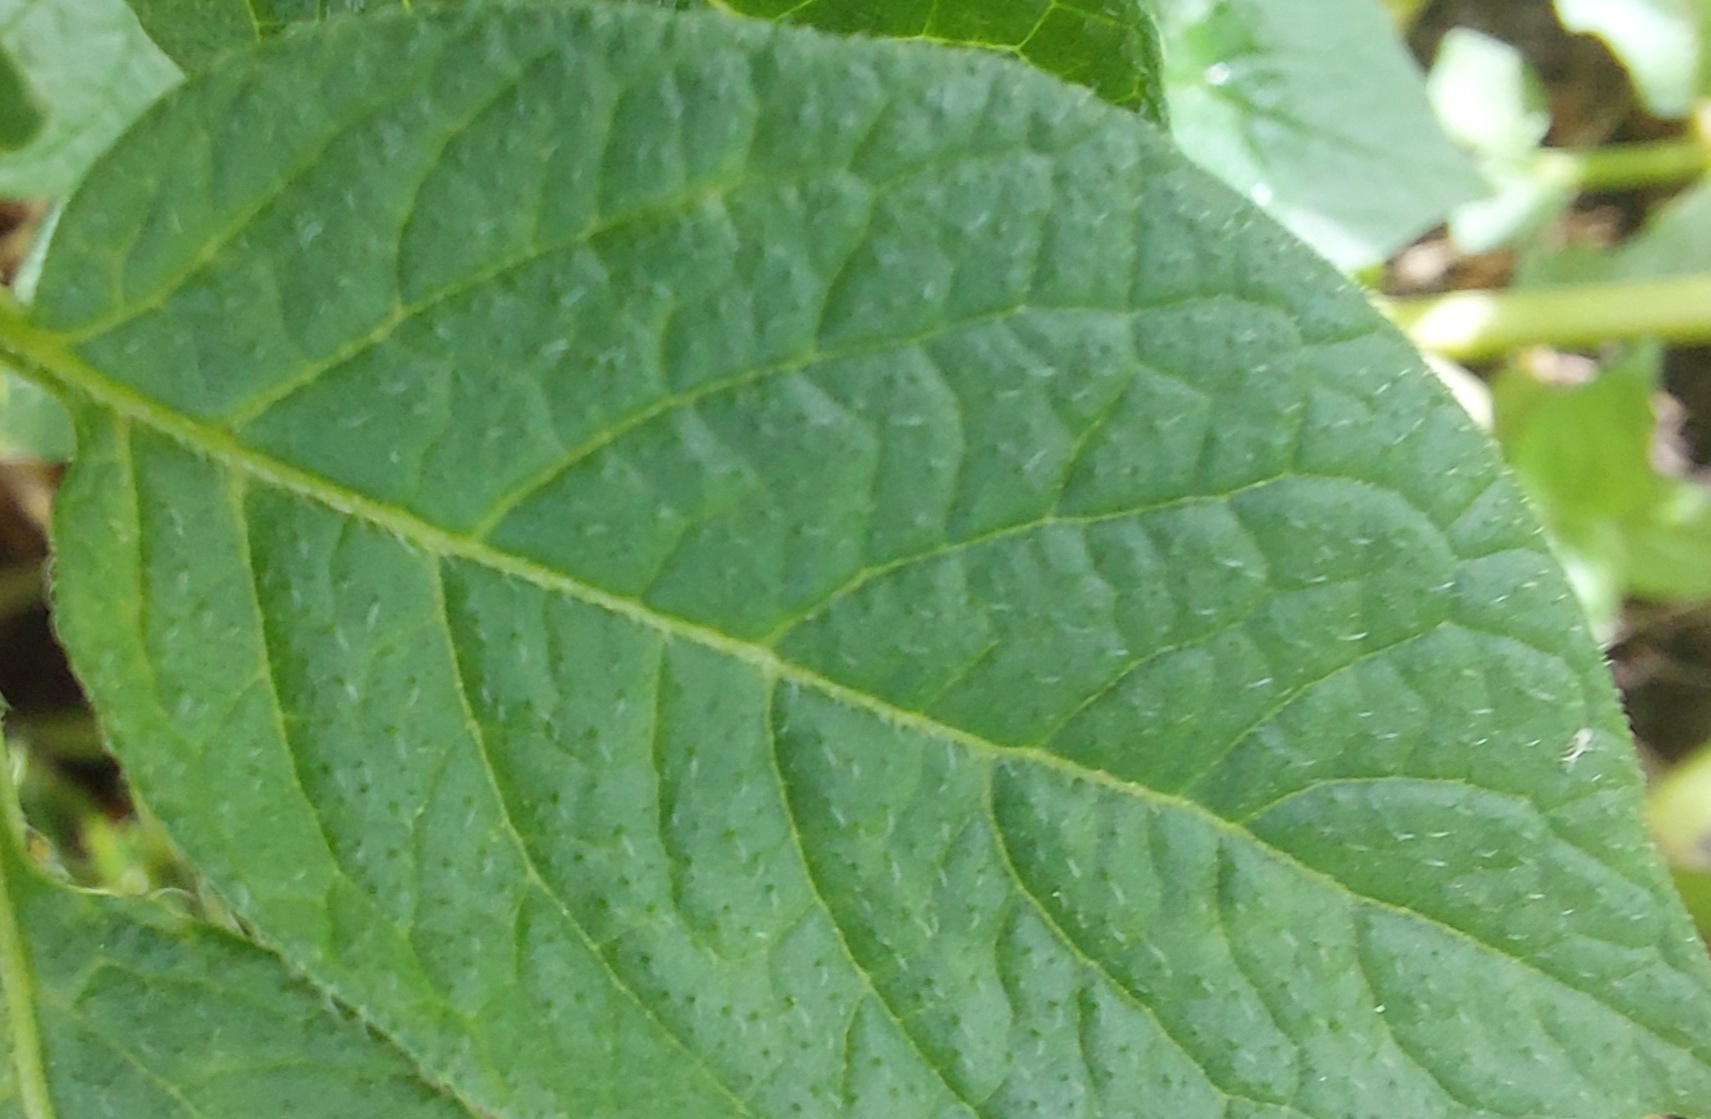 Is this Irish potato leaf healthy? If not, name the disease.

healthy
